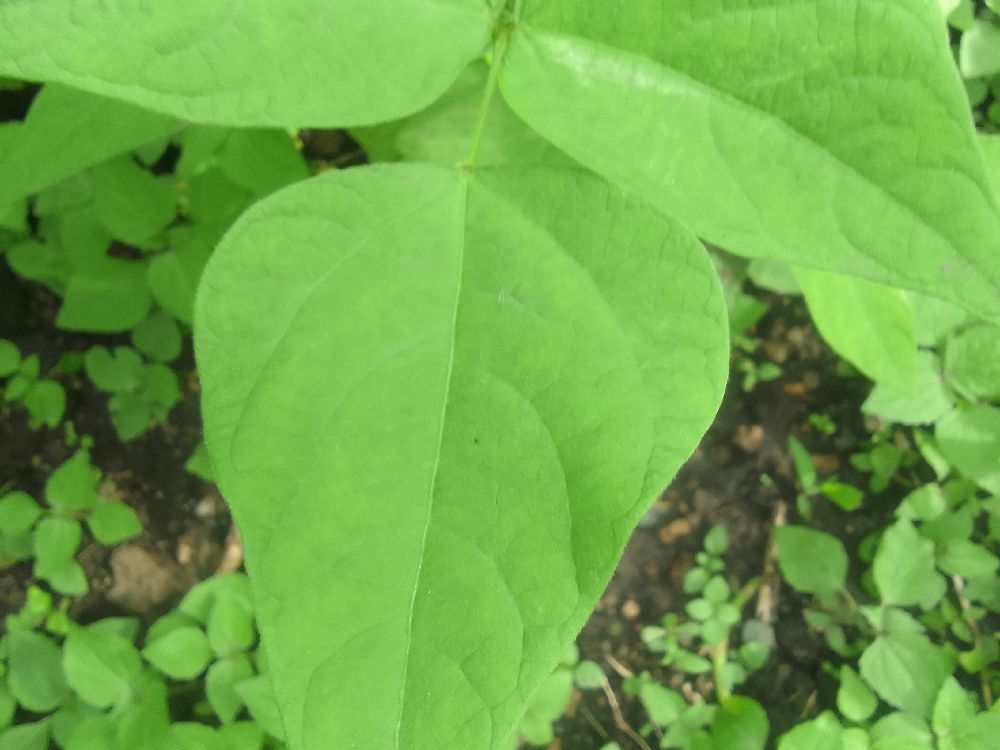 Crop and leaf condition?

common bean, healthy
